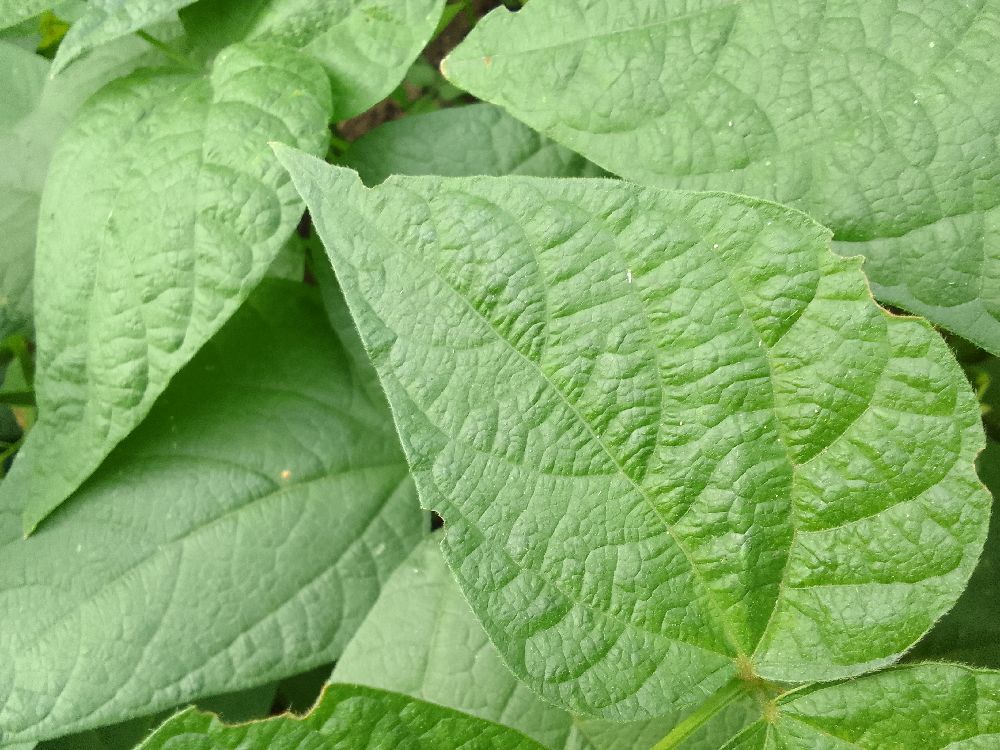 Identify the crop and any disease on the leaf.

common bean, healthy
